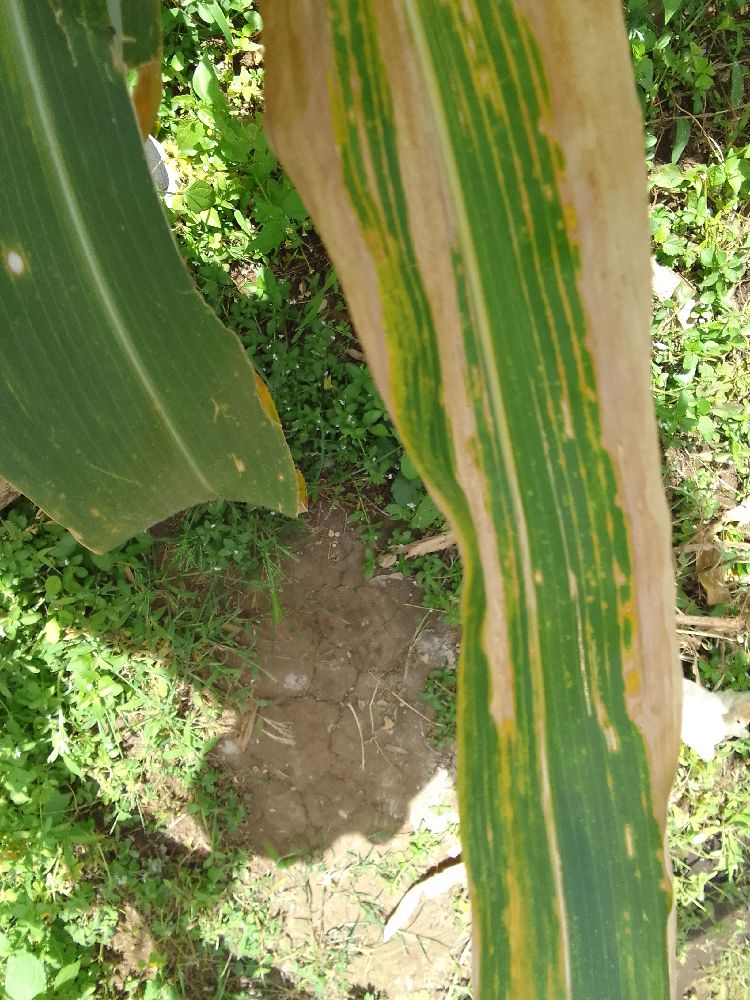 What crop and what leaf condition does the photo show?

maize, maize lethal necrosis
